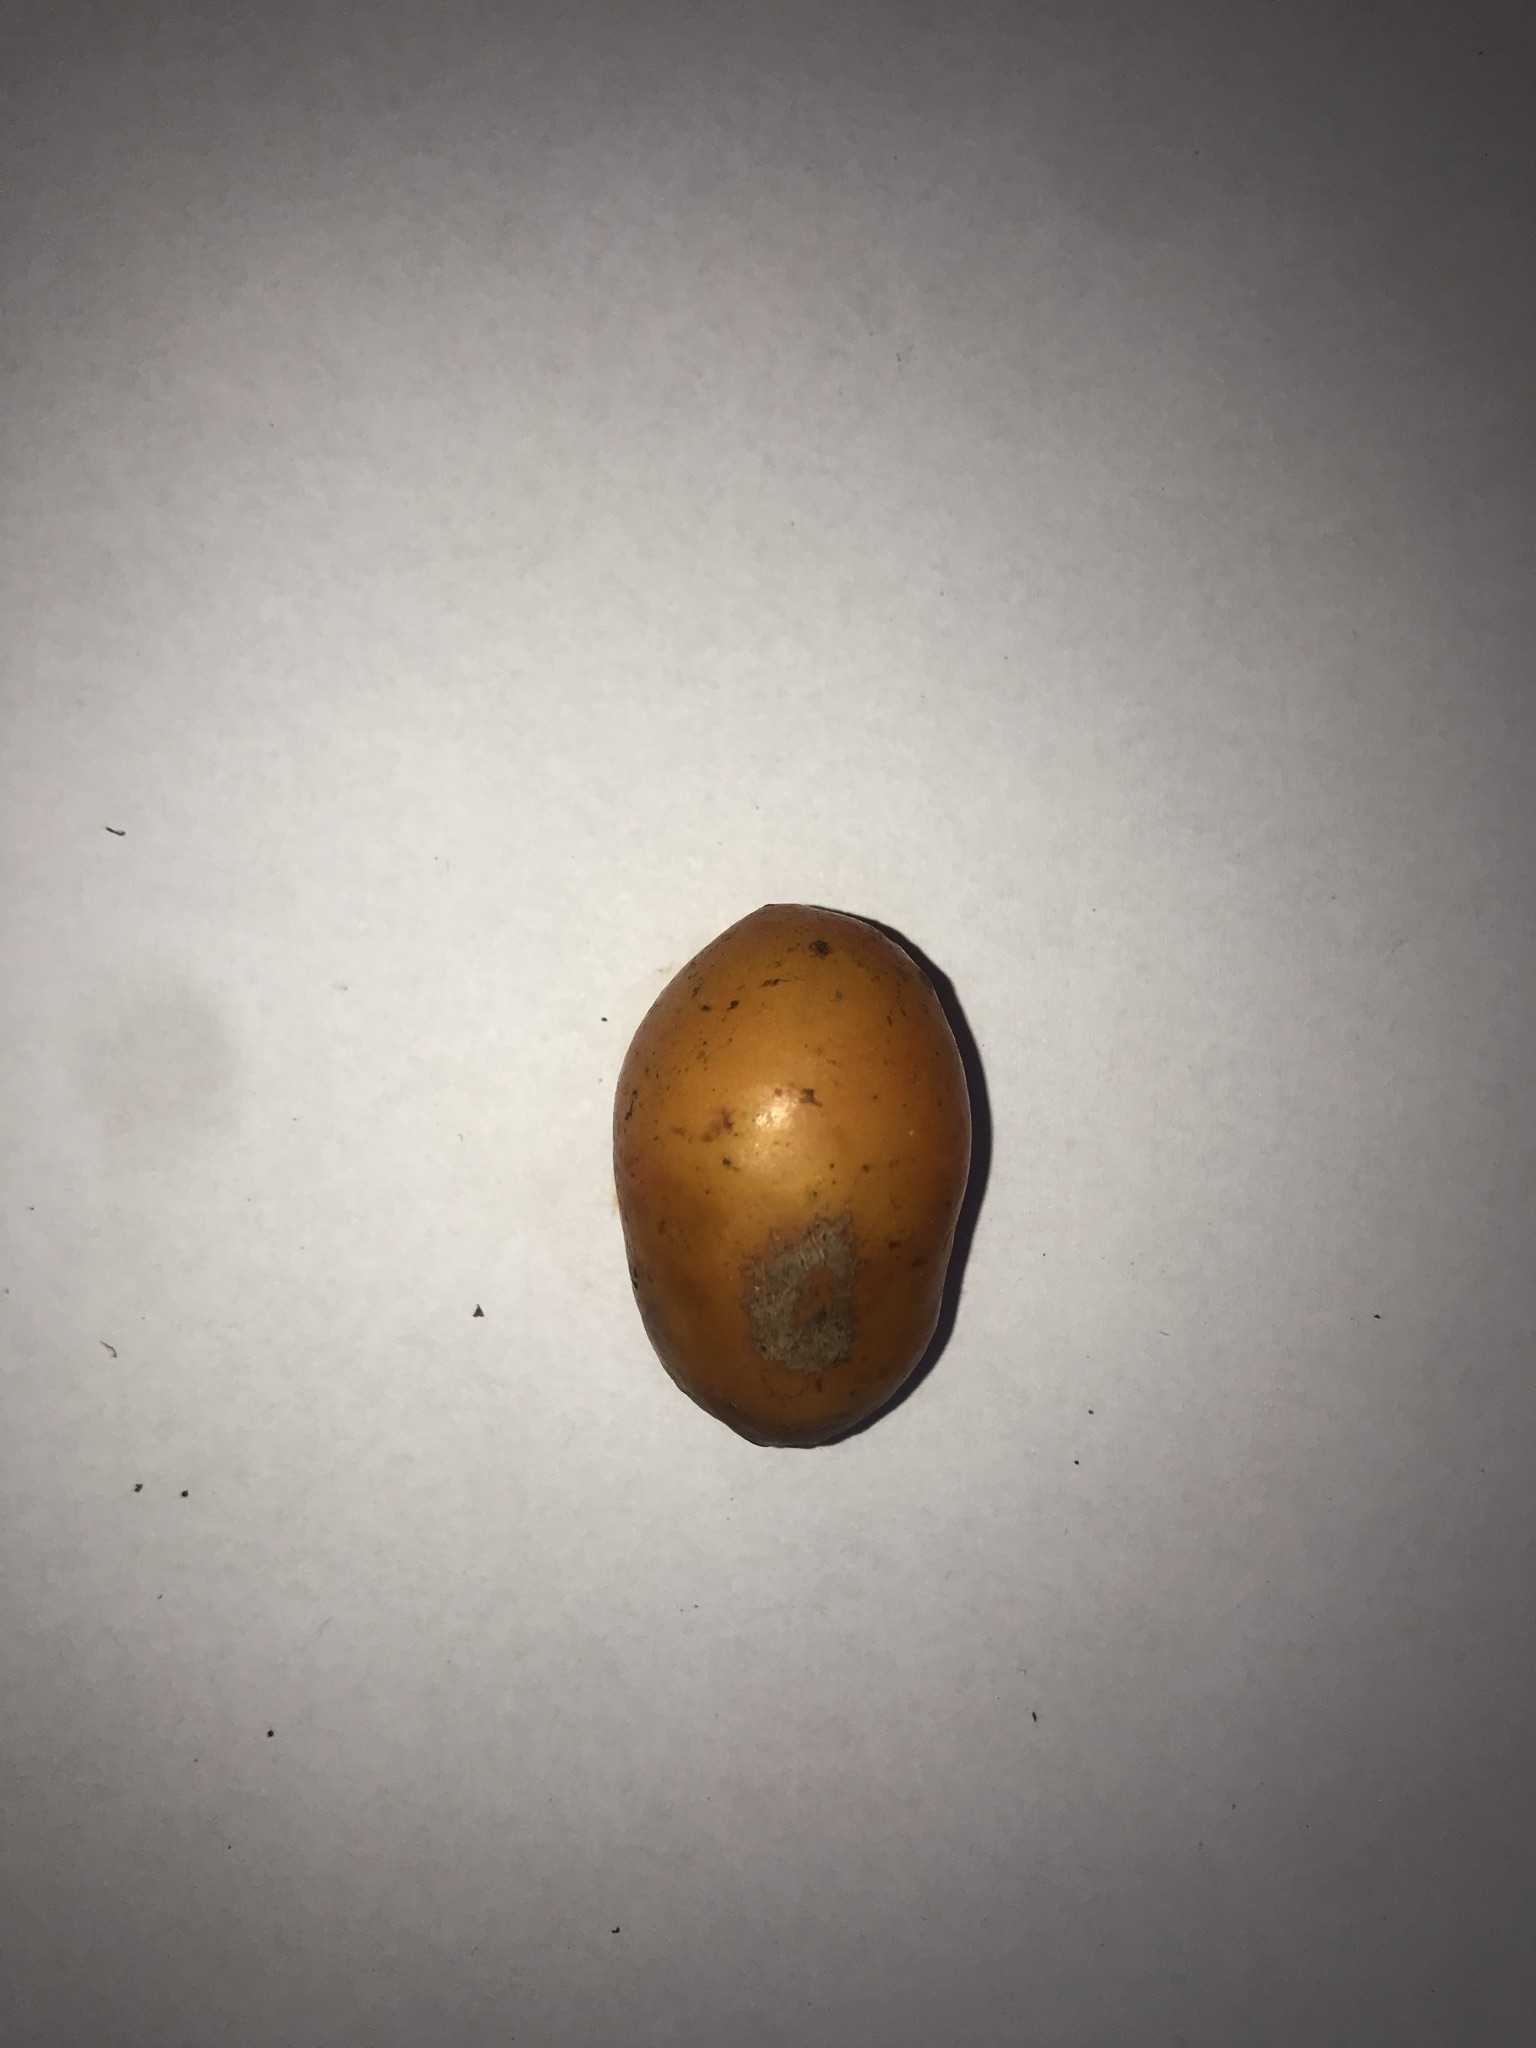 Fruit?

siriguela
